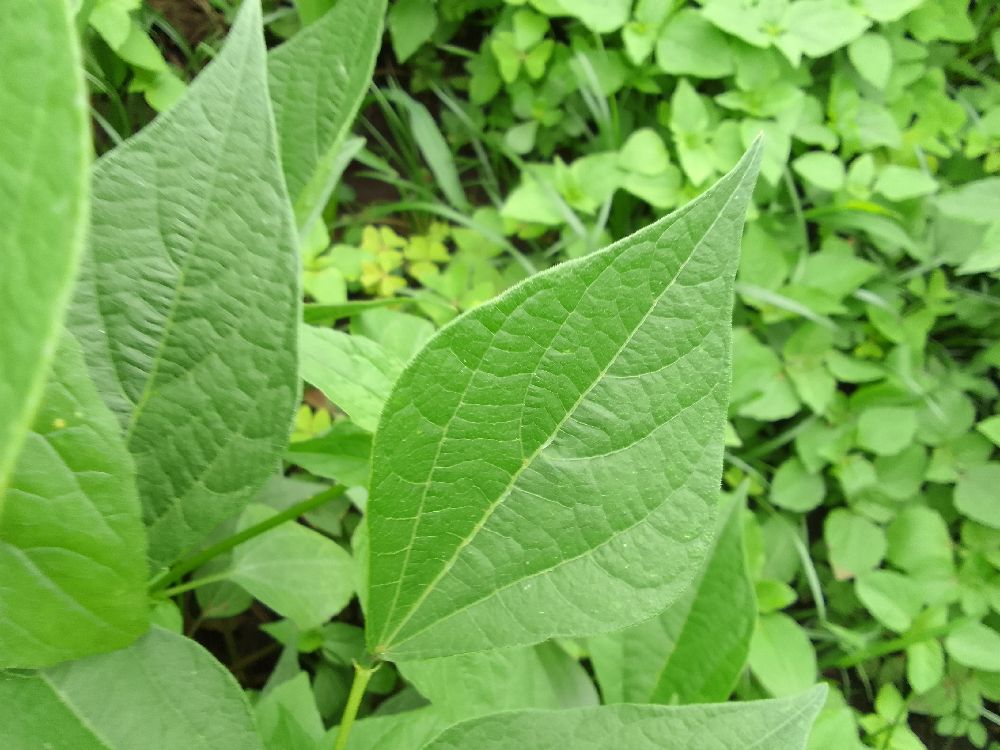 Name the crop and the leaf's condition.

common bean, healthy
